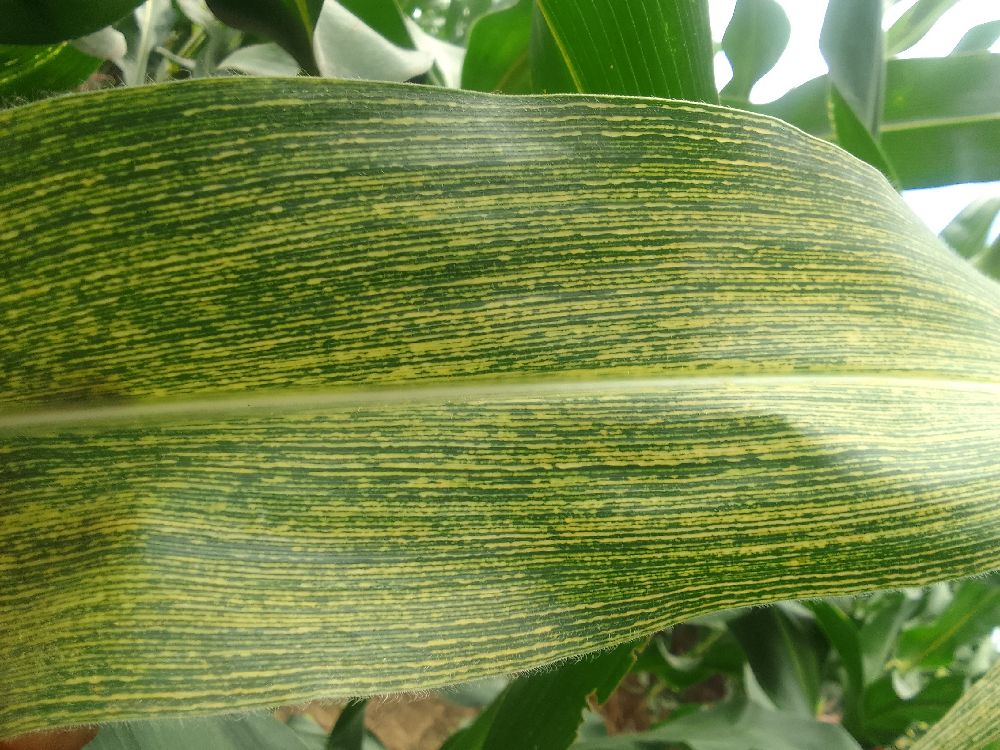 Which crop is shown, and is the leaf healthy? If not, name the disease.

maize, maize streak virus
